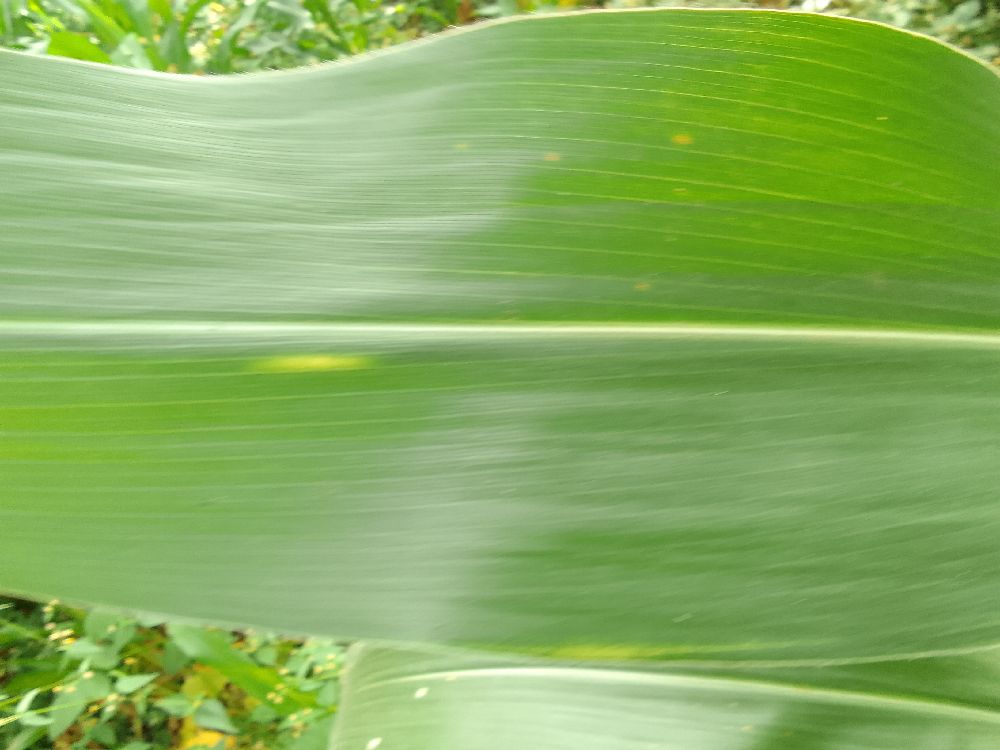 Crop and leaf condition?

maize, healthy
